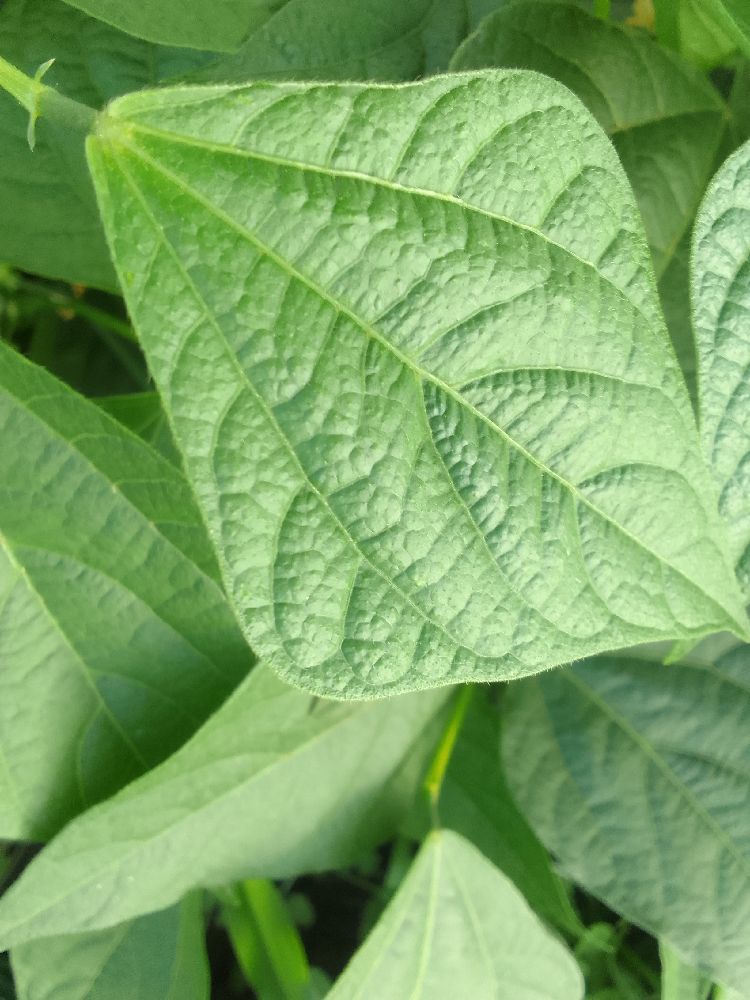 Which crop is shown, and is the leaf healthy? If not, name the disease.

common bean, healthy
